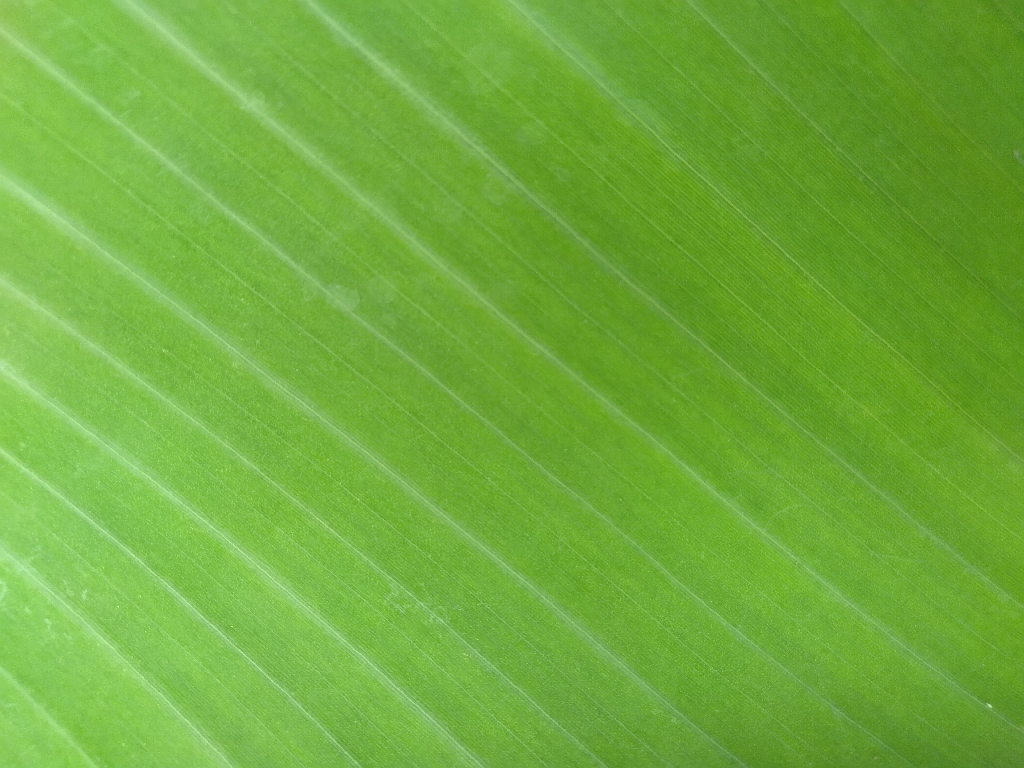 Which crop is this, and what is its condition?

banana, healthy
